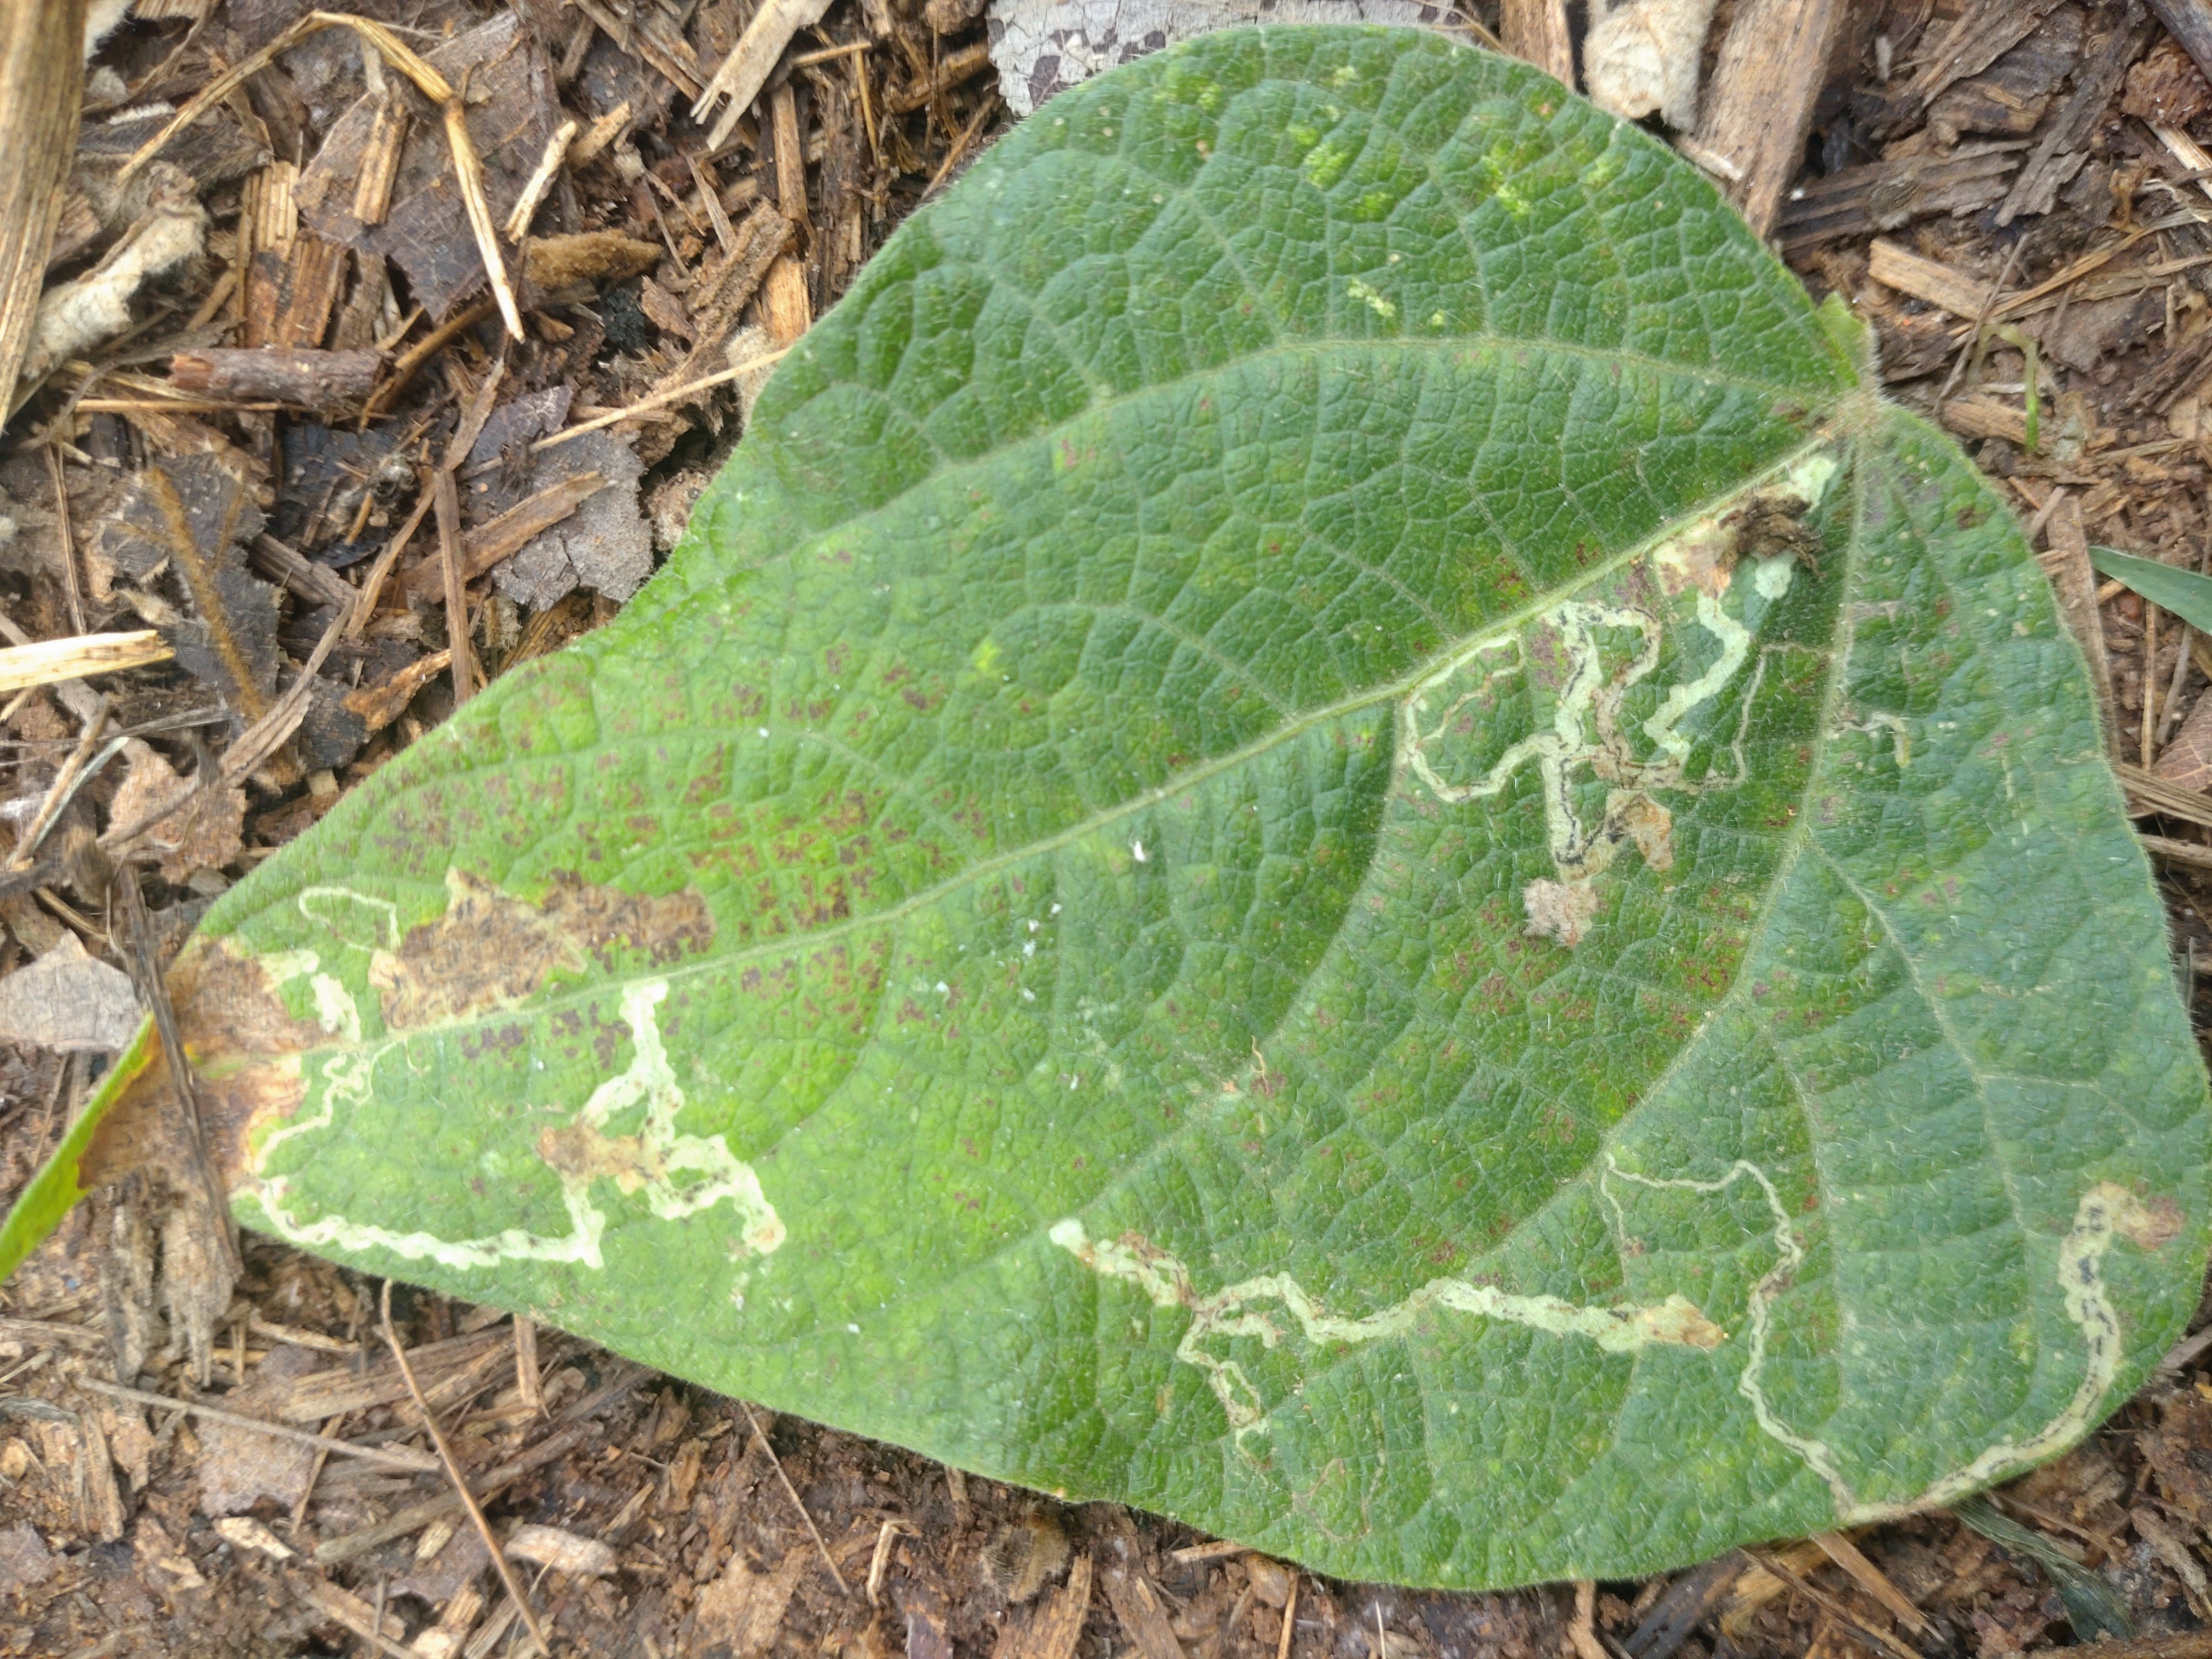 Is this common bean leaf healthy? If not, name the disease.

anthracnose
